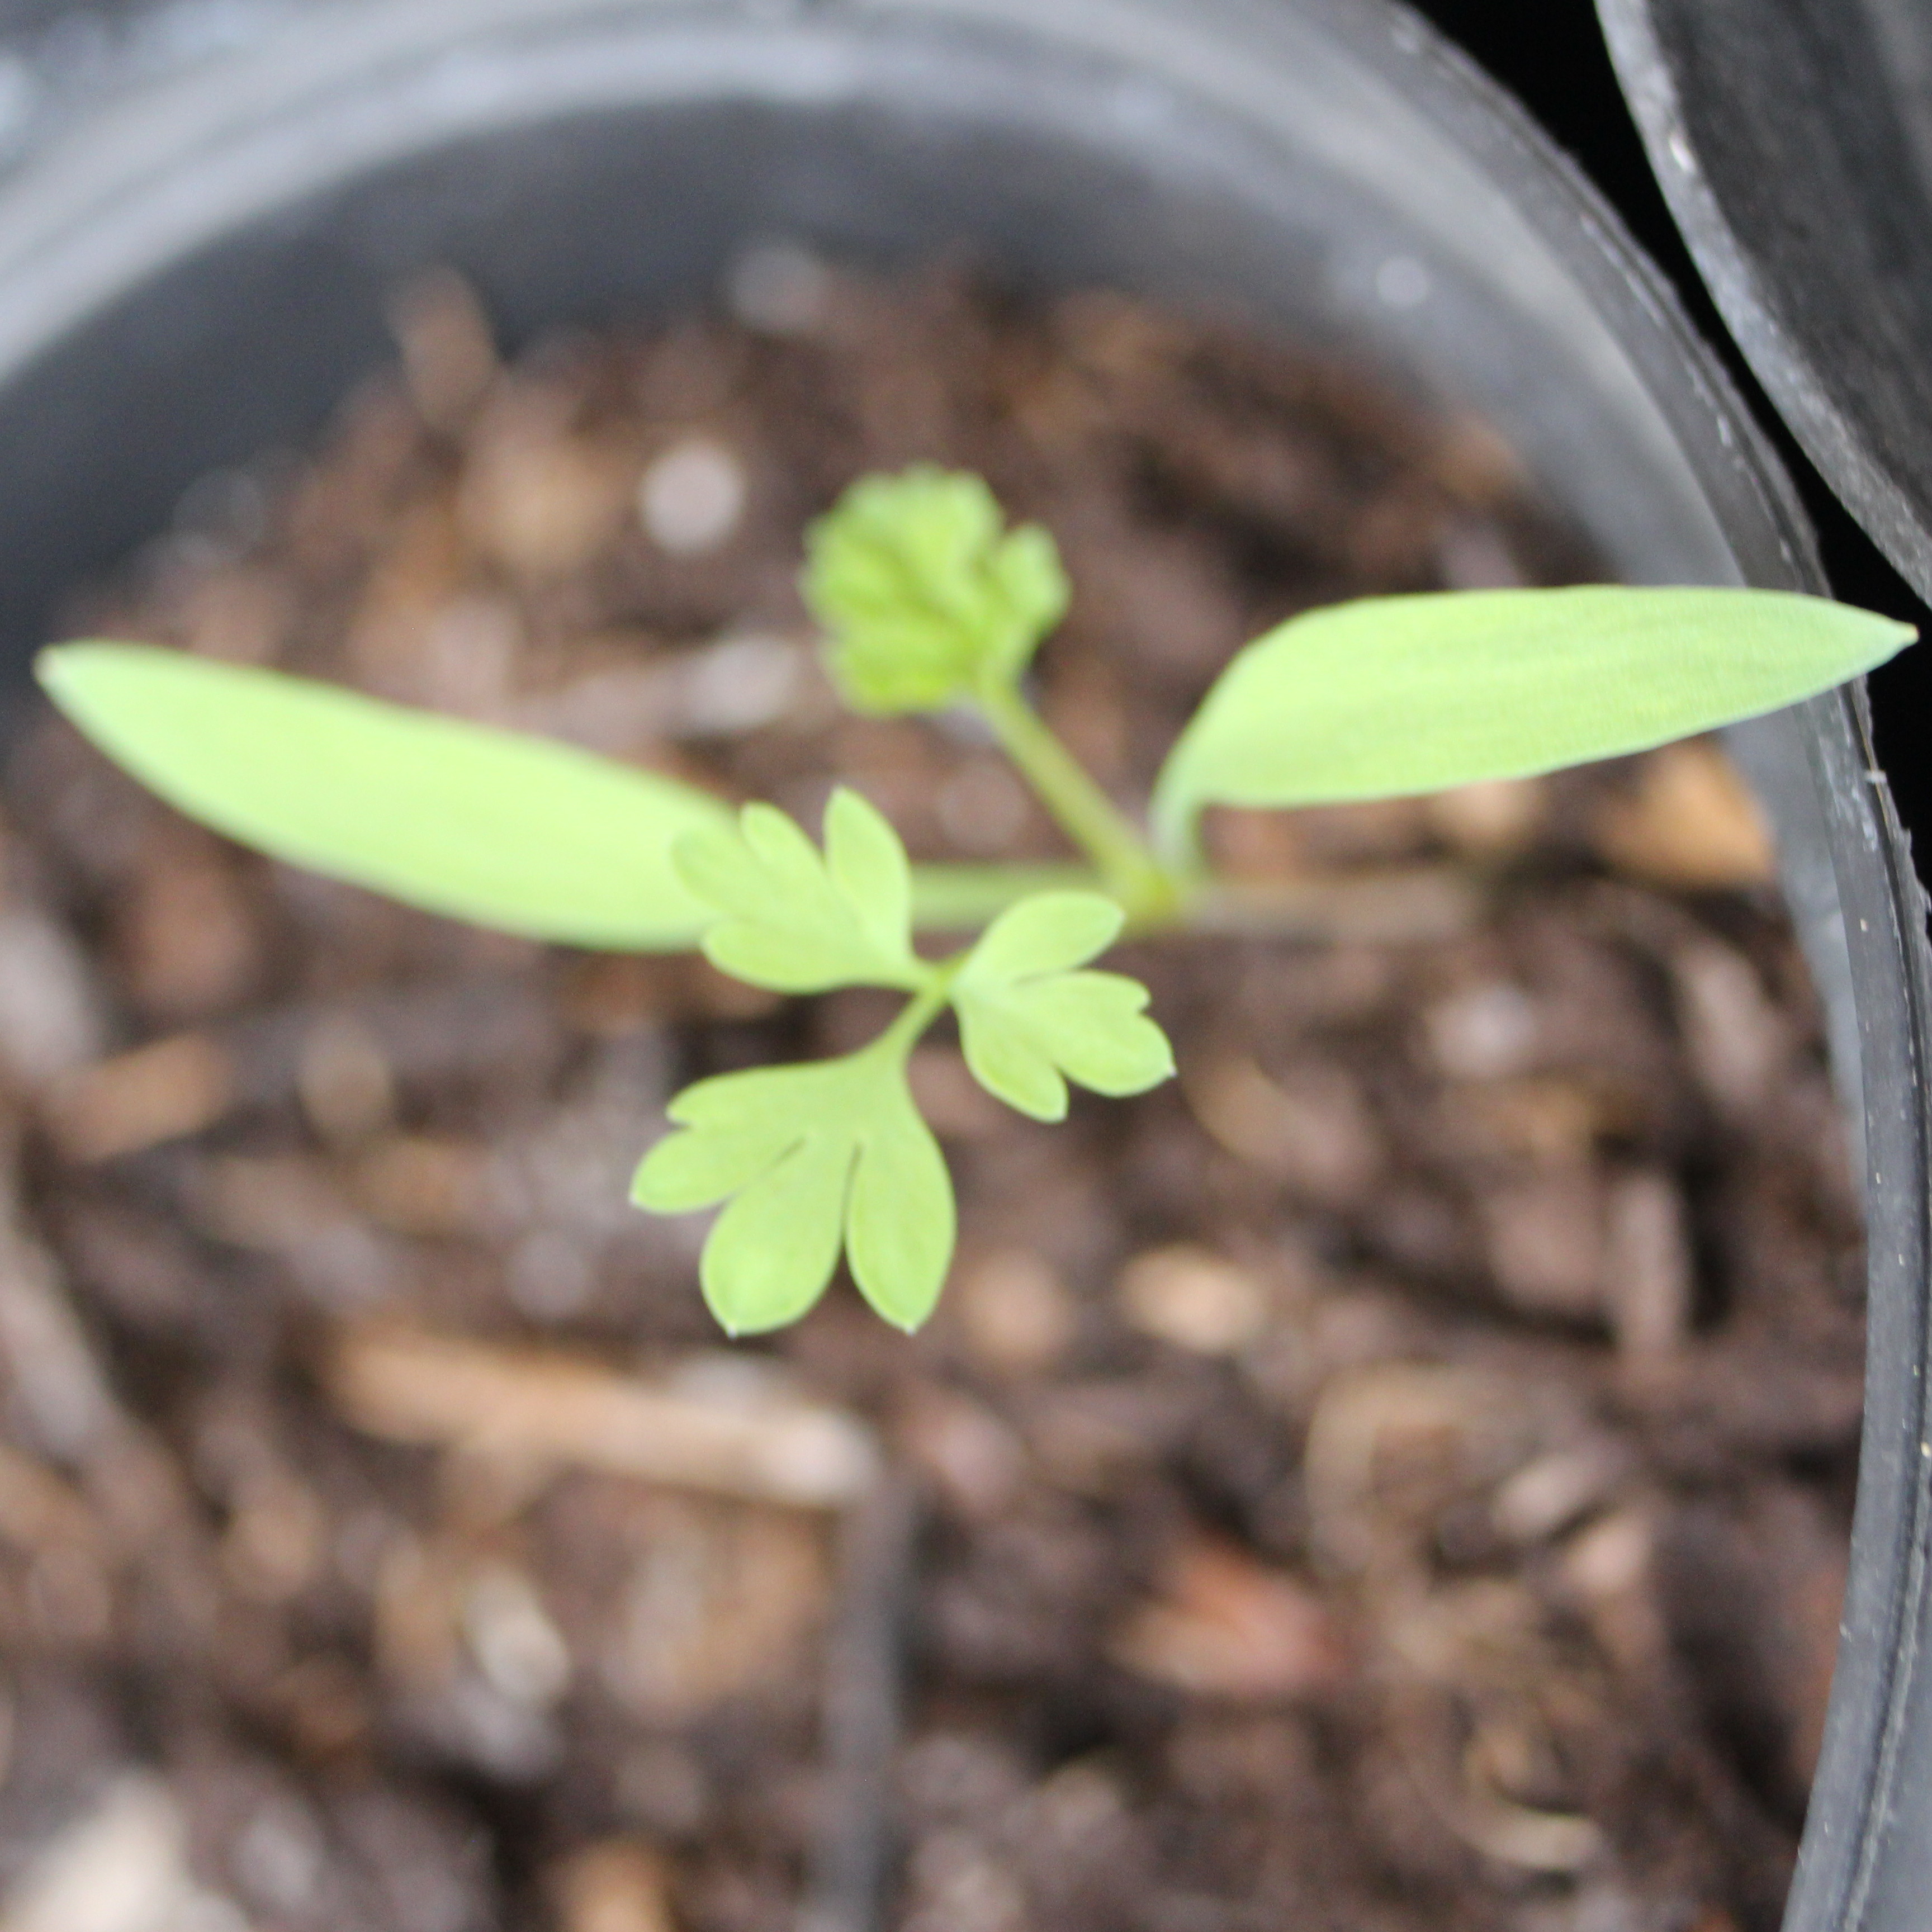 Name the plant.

Fumaria officinalis
